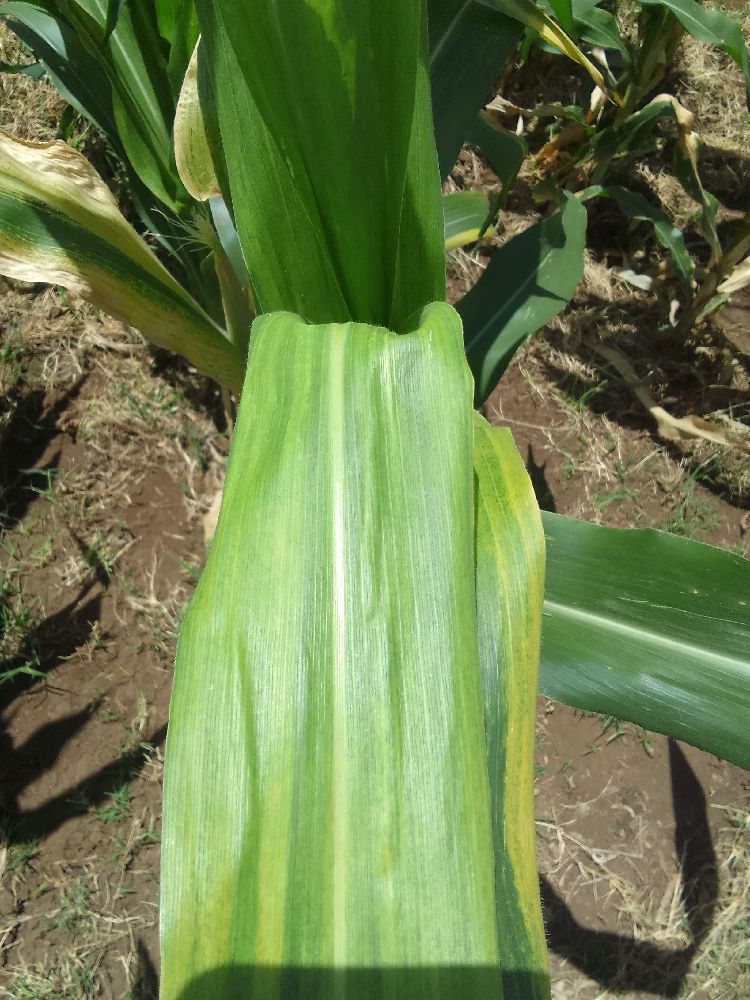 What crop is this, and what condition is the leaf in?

maize, maize lethal necrosis
